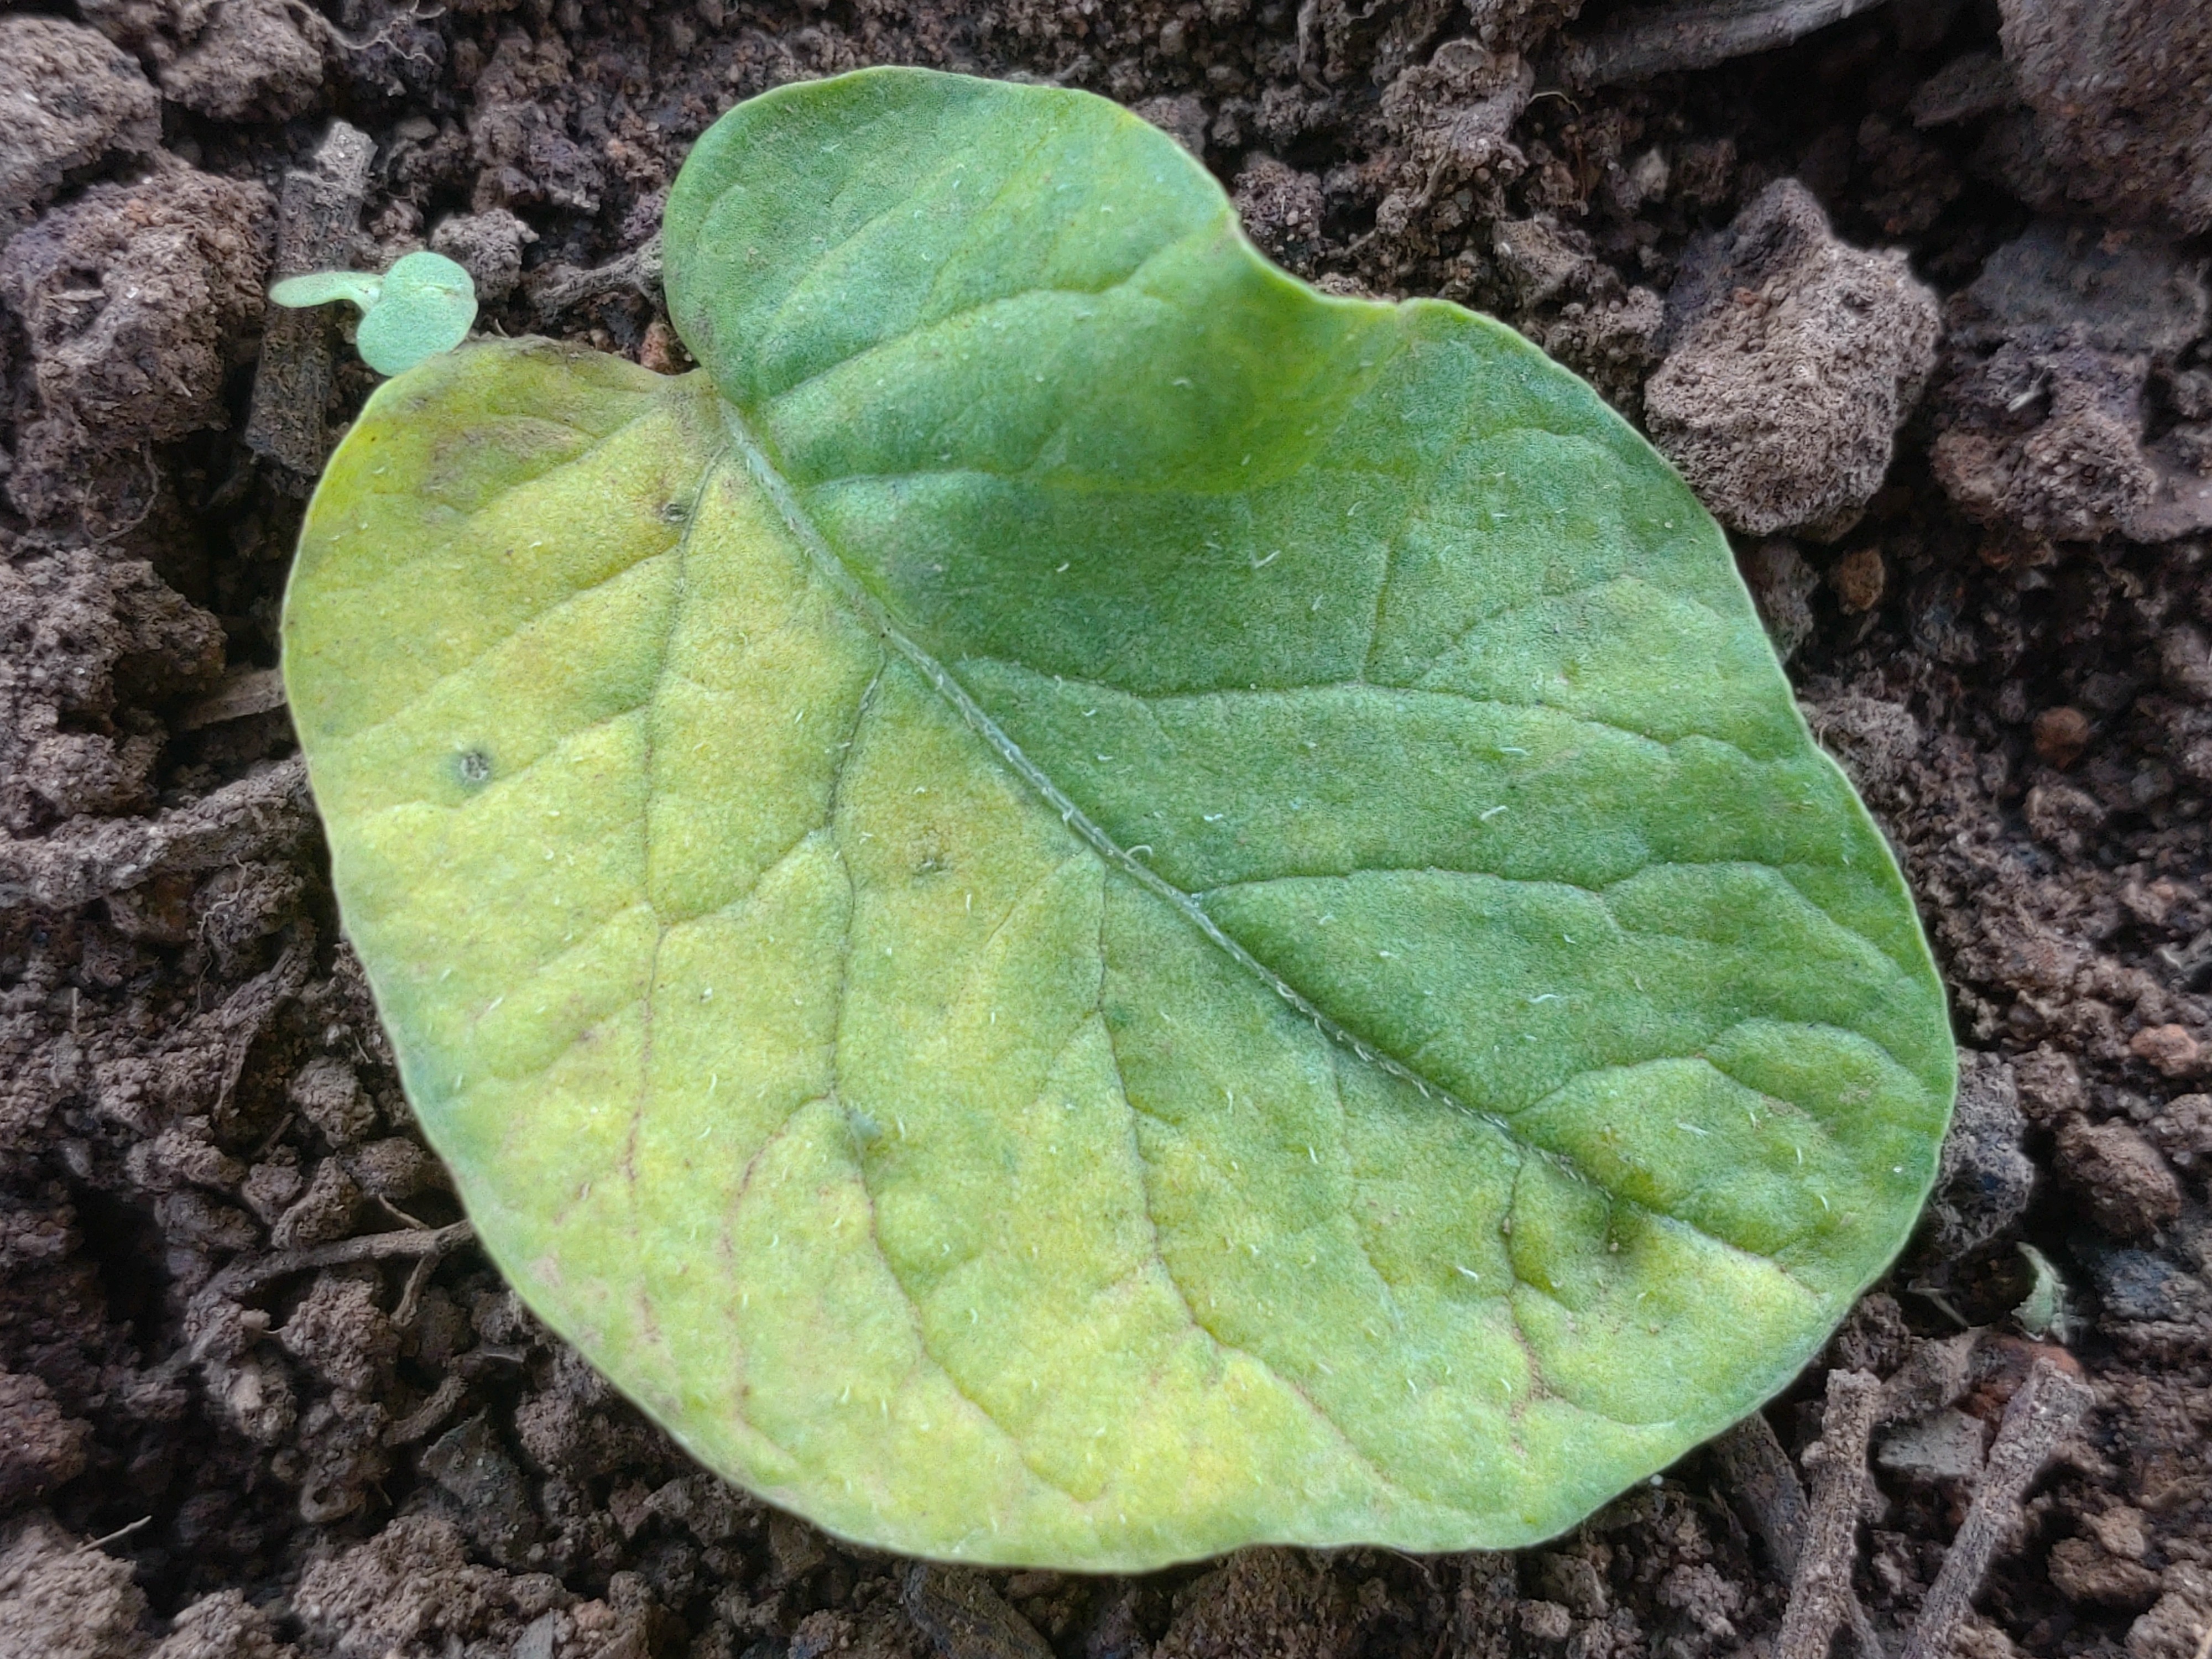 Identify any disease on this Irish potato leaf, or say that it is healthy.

late blight
